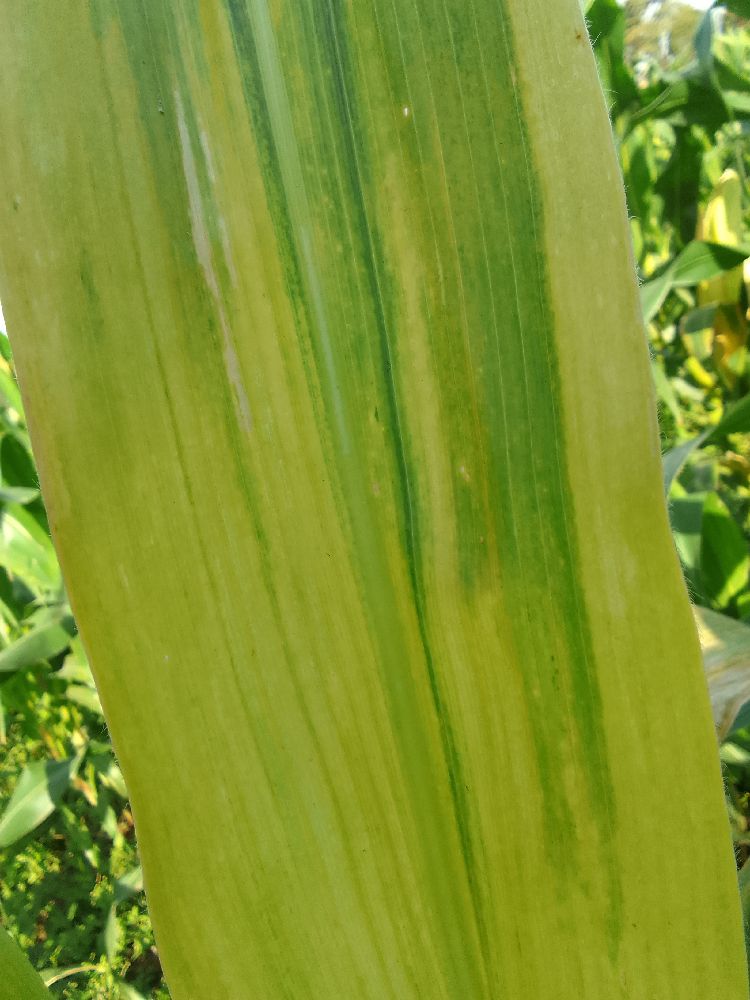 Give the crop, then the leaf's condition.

maize, maize lethal necrosis
